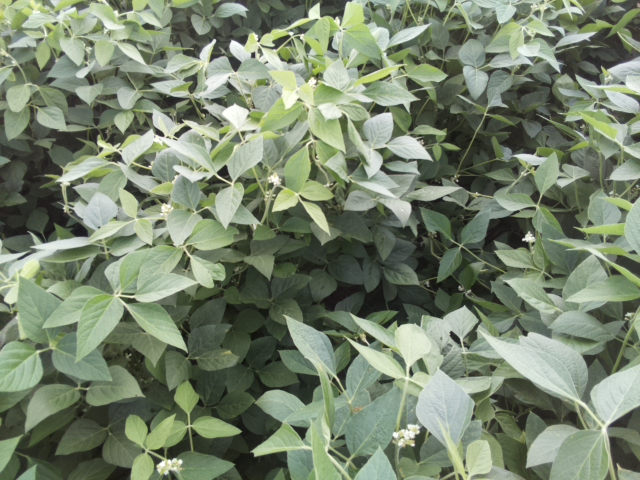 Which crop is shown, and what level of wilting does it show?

soybean, leaves with no wilting
